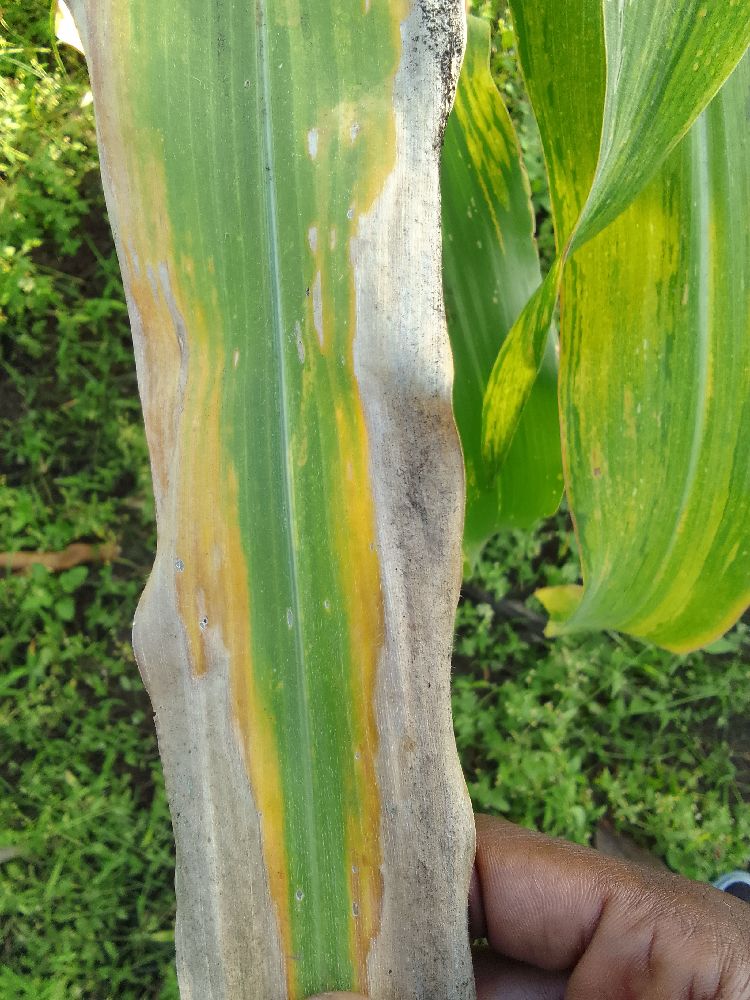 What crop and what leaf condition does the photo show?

maize, maize lethal necrosis
